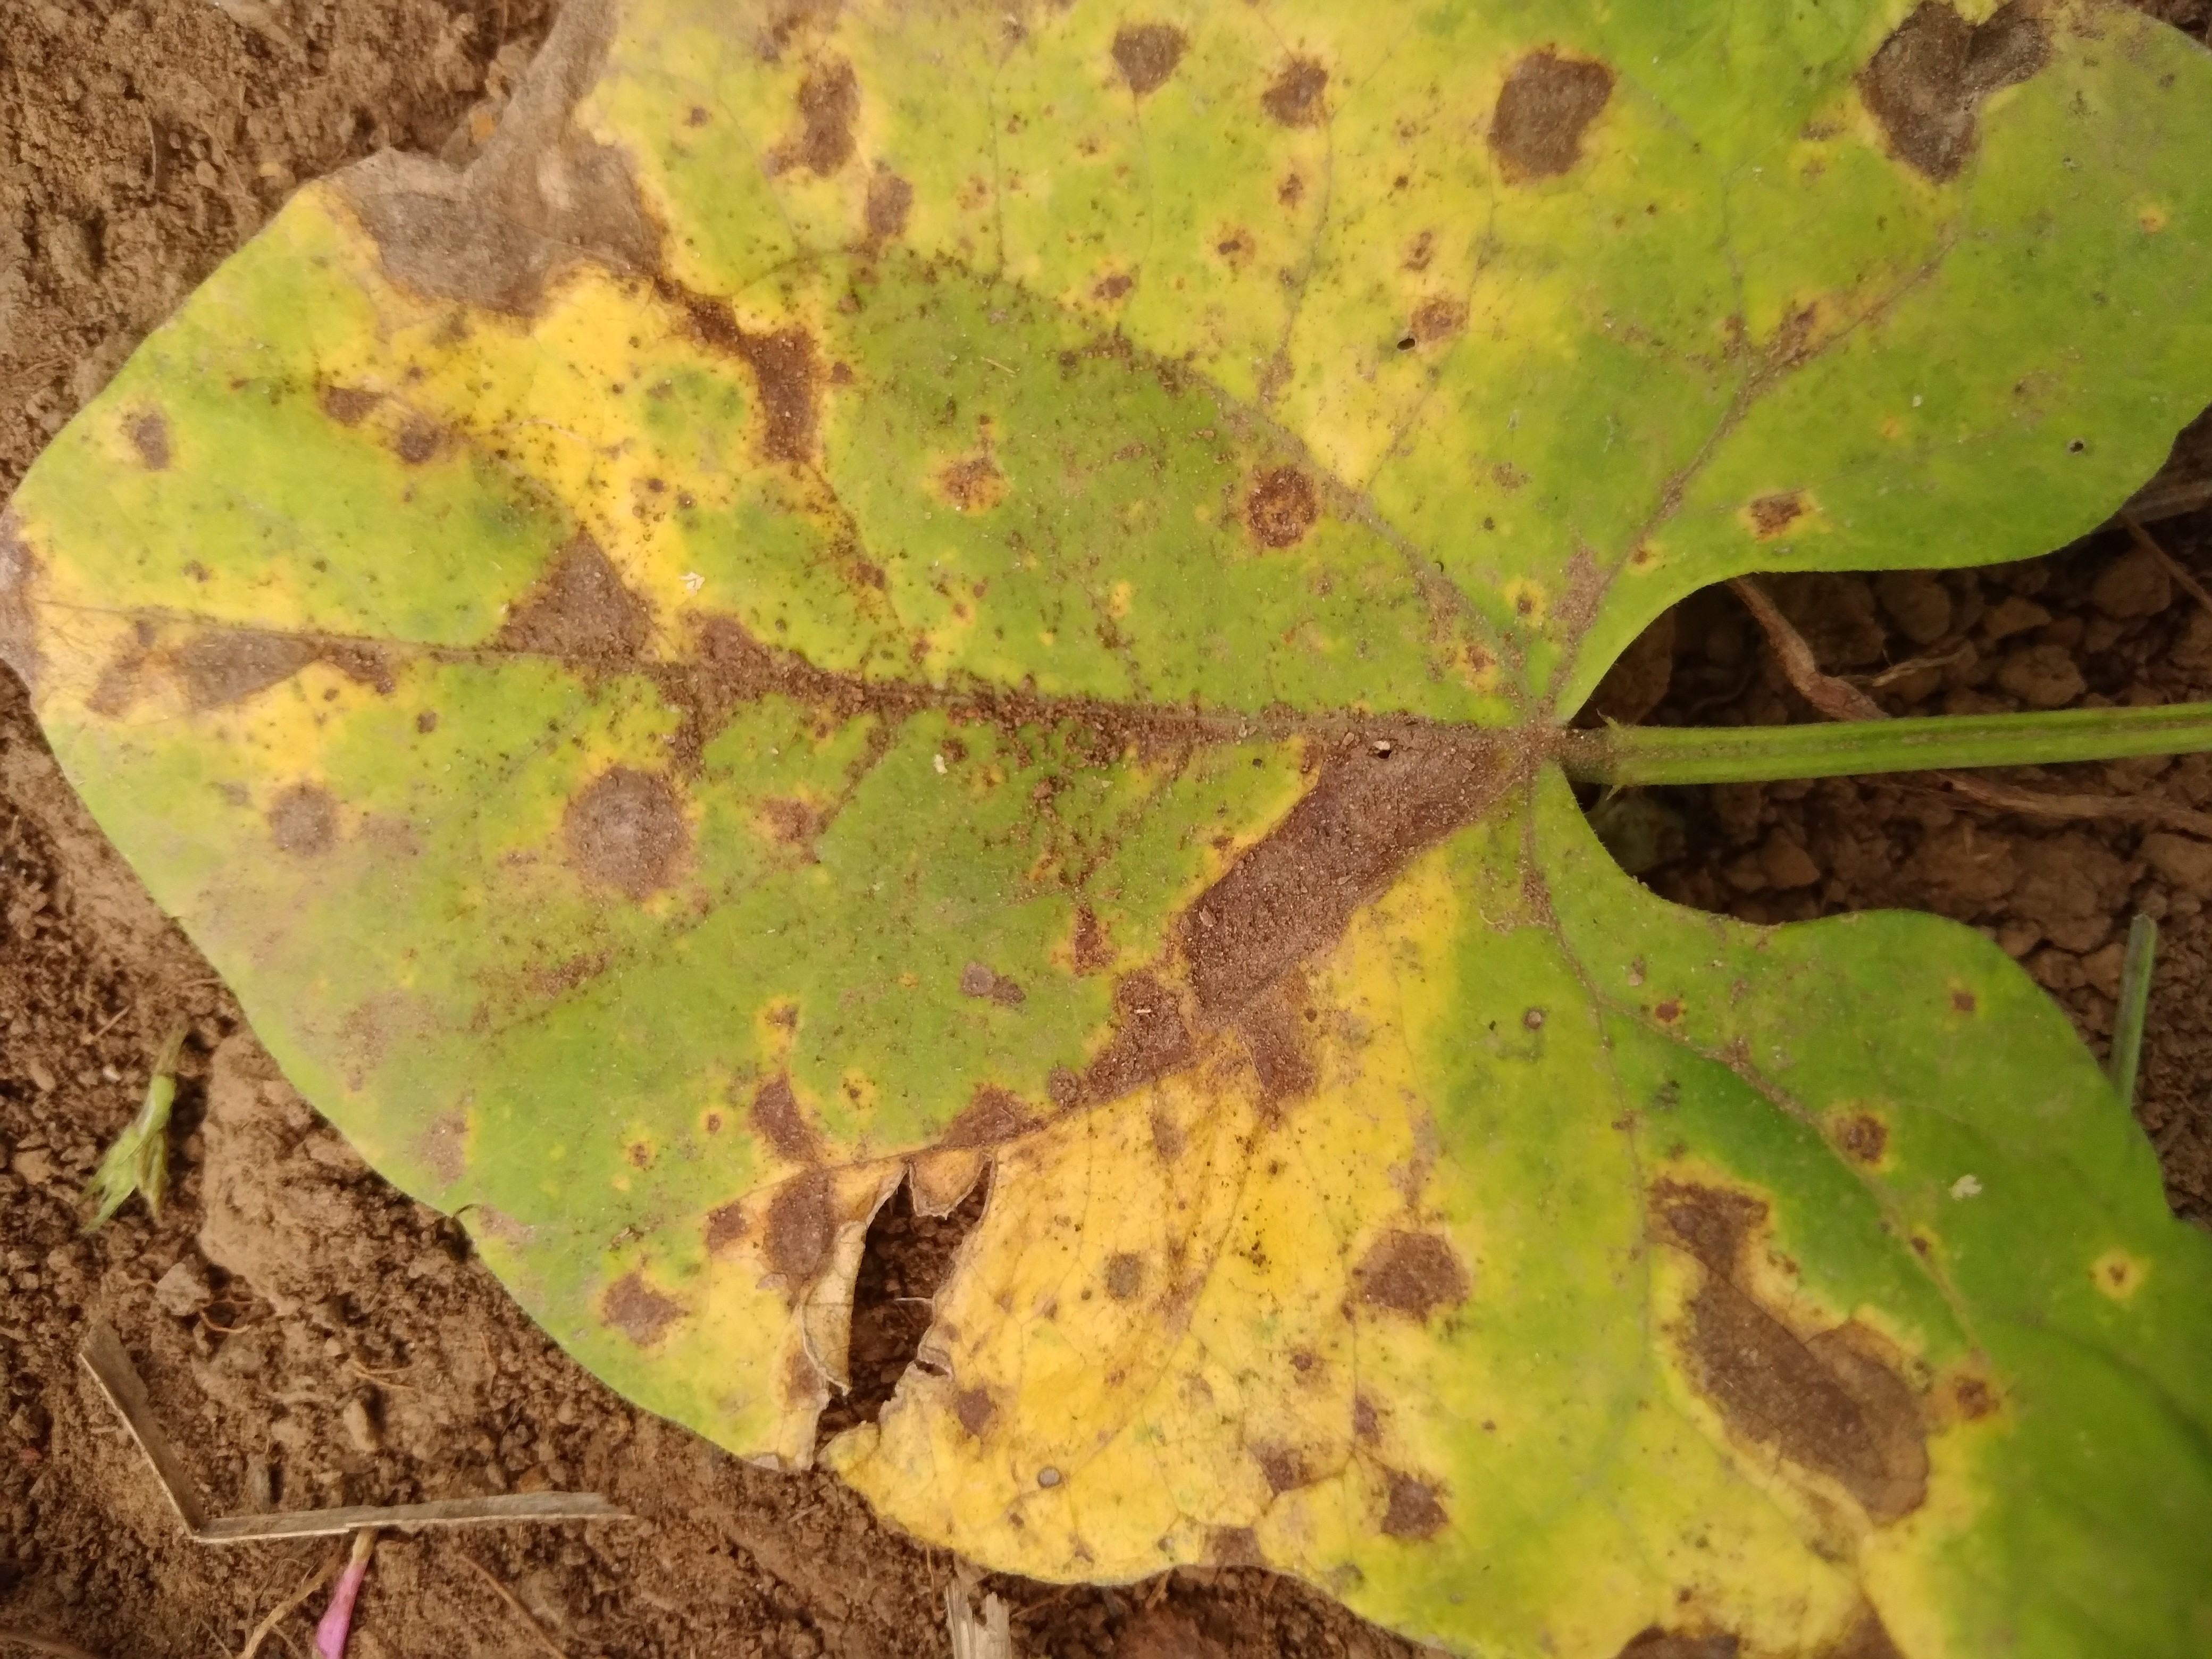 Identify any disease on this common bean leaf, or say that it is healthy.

rust
